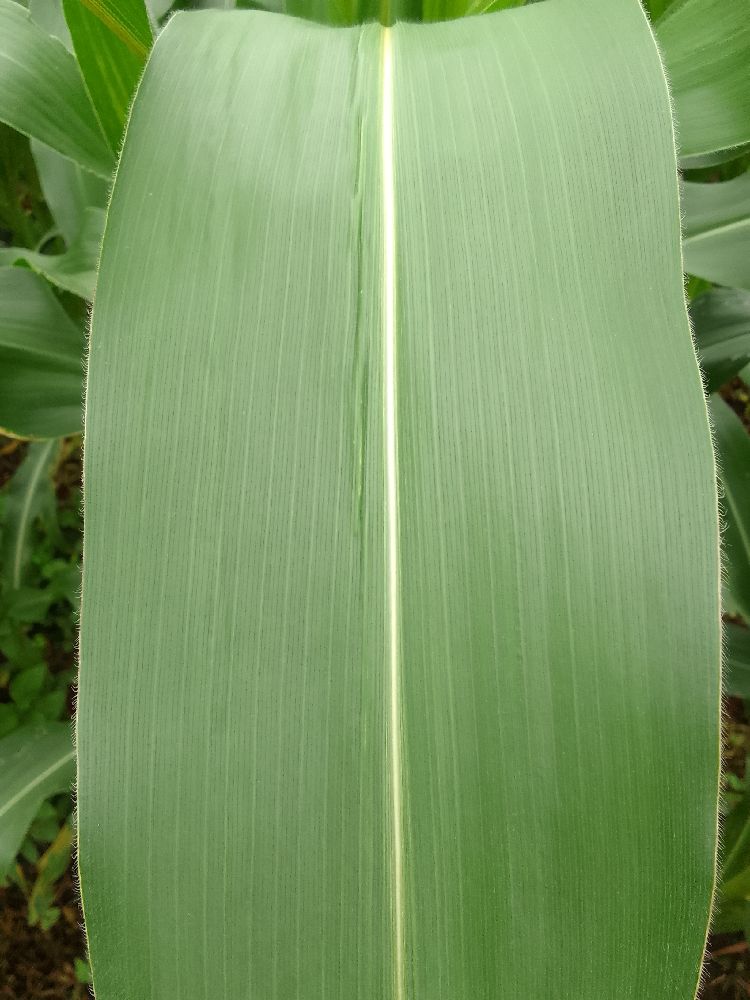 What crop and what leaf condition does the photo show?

maize, healthy
